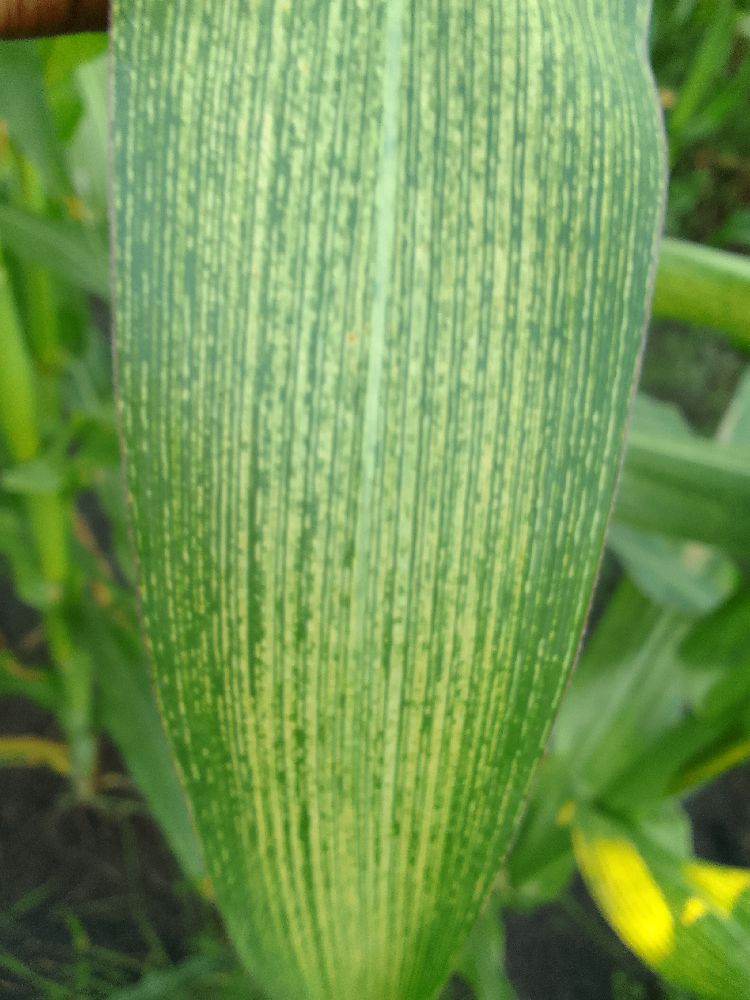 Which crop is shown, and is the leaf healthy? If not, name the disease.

maize, maize streak virus
